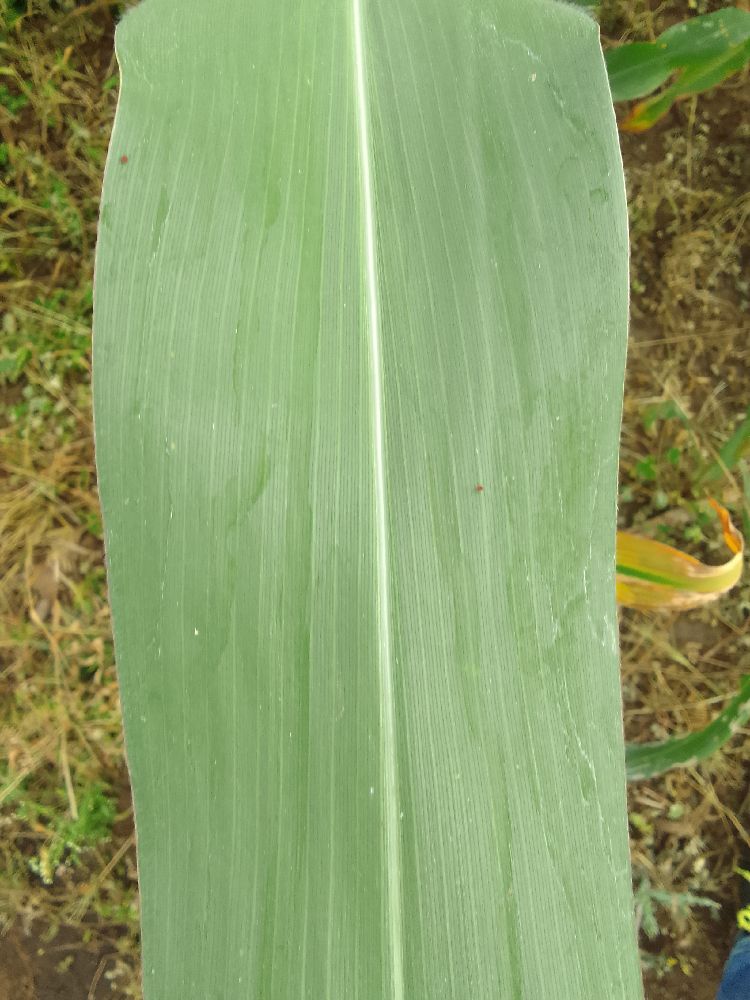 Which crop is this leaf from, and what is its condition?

maize, healthy
